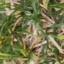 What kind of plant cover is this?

grass
